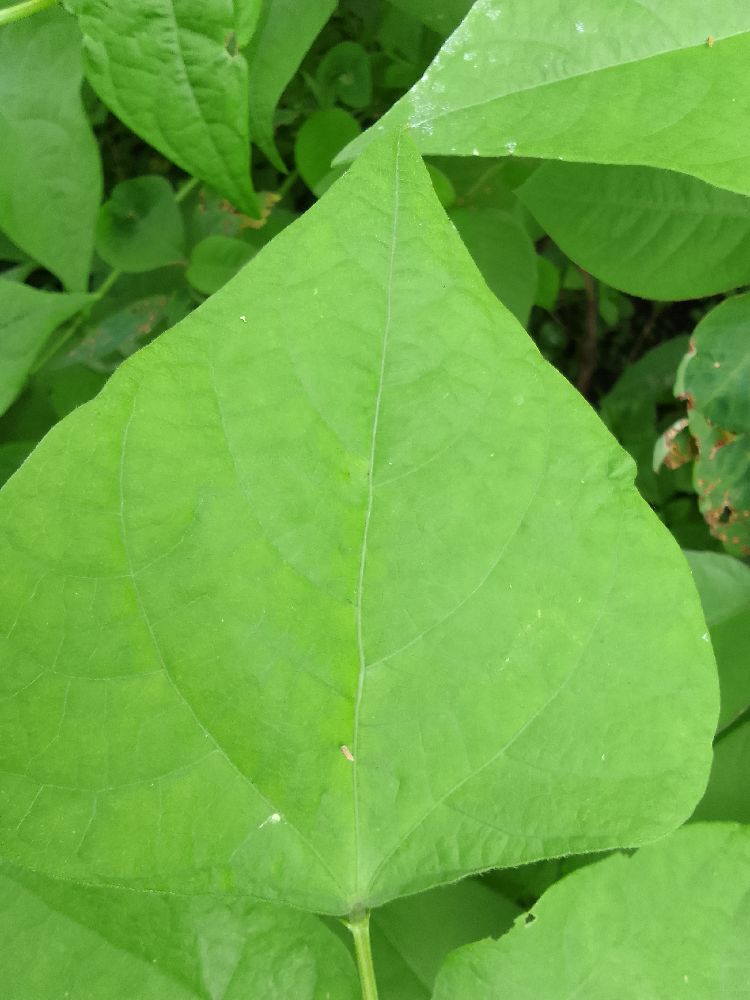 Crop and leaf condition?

common bean, healthy
